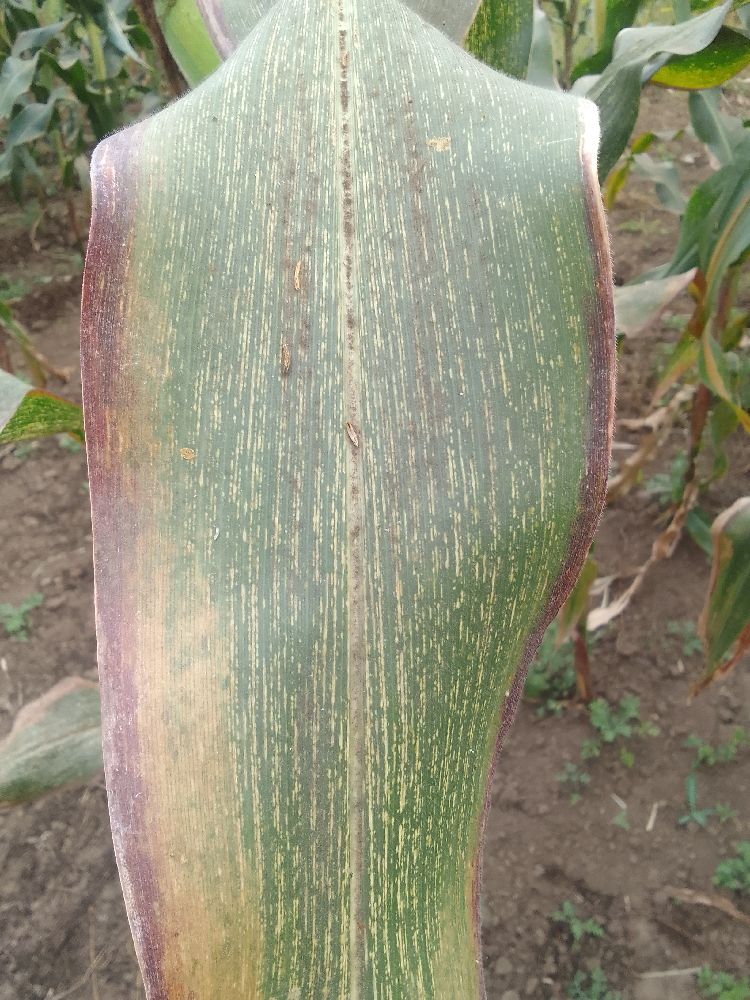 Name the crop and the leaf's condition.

maize, maize streak virus
